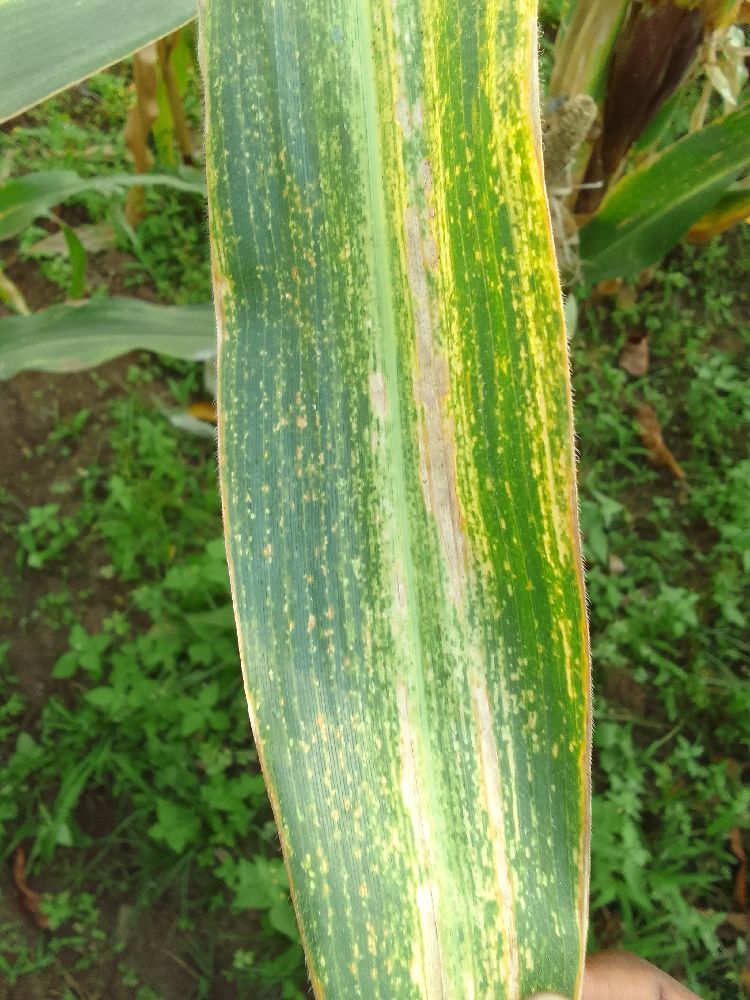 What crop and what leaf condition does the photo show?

maize, maize lethal necrosis
